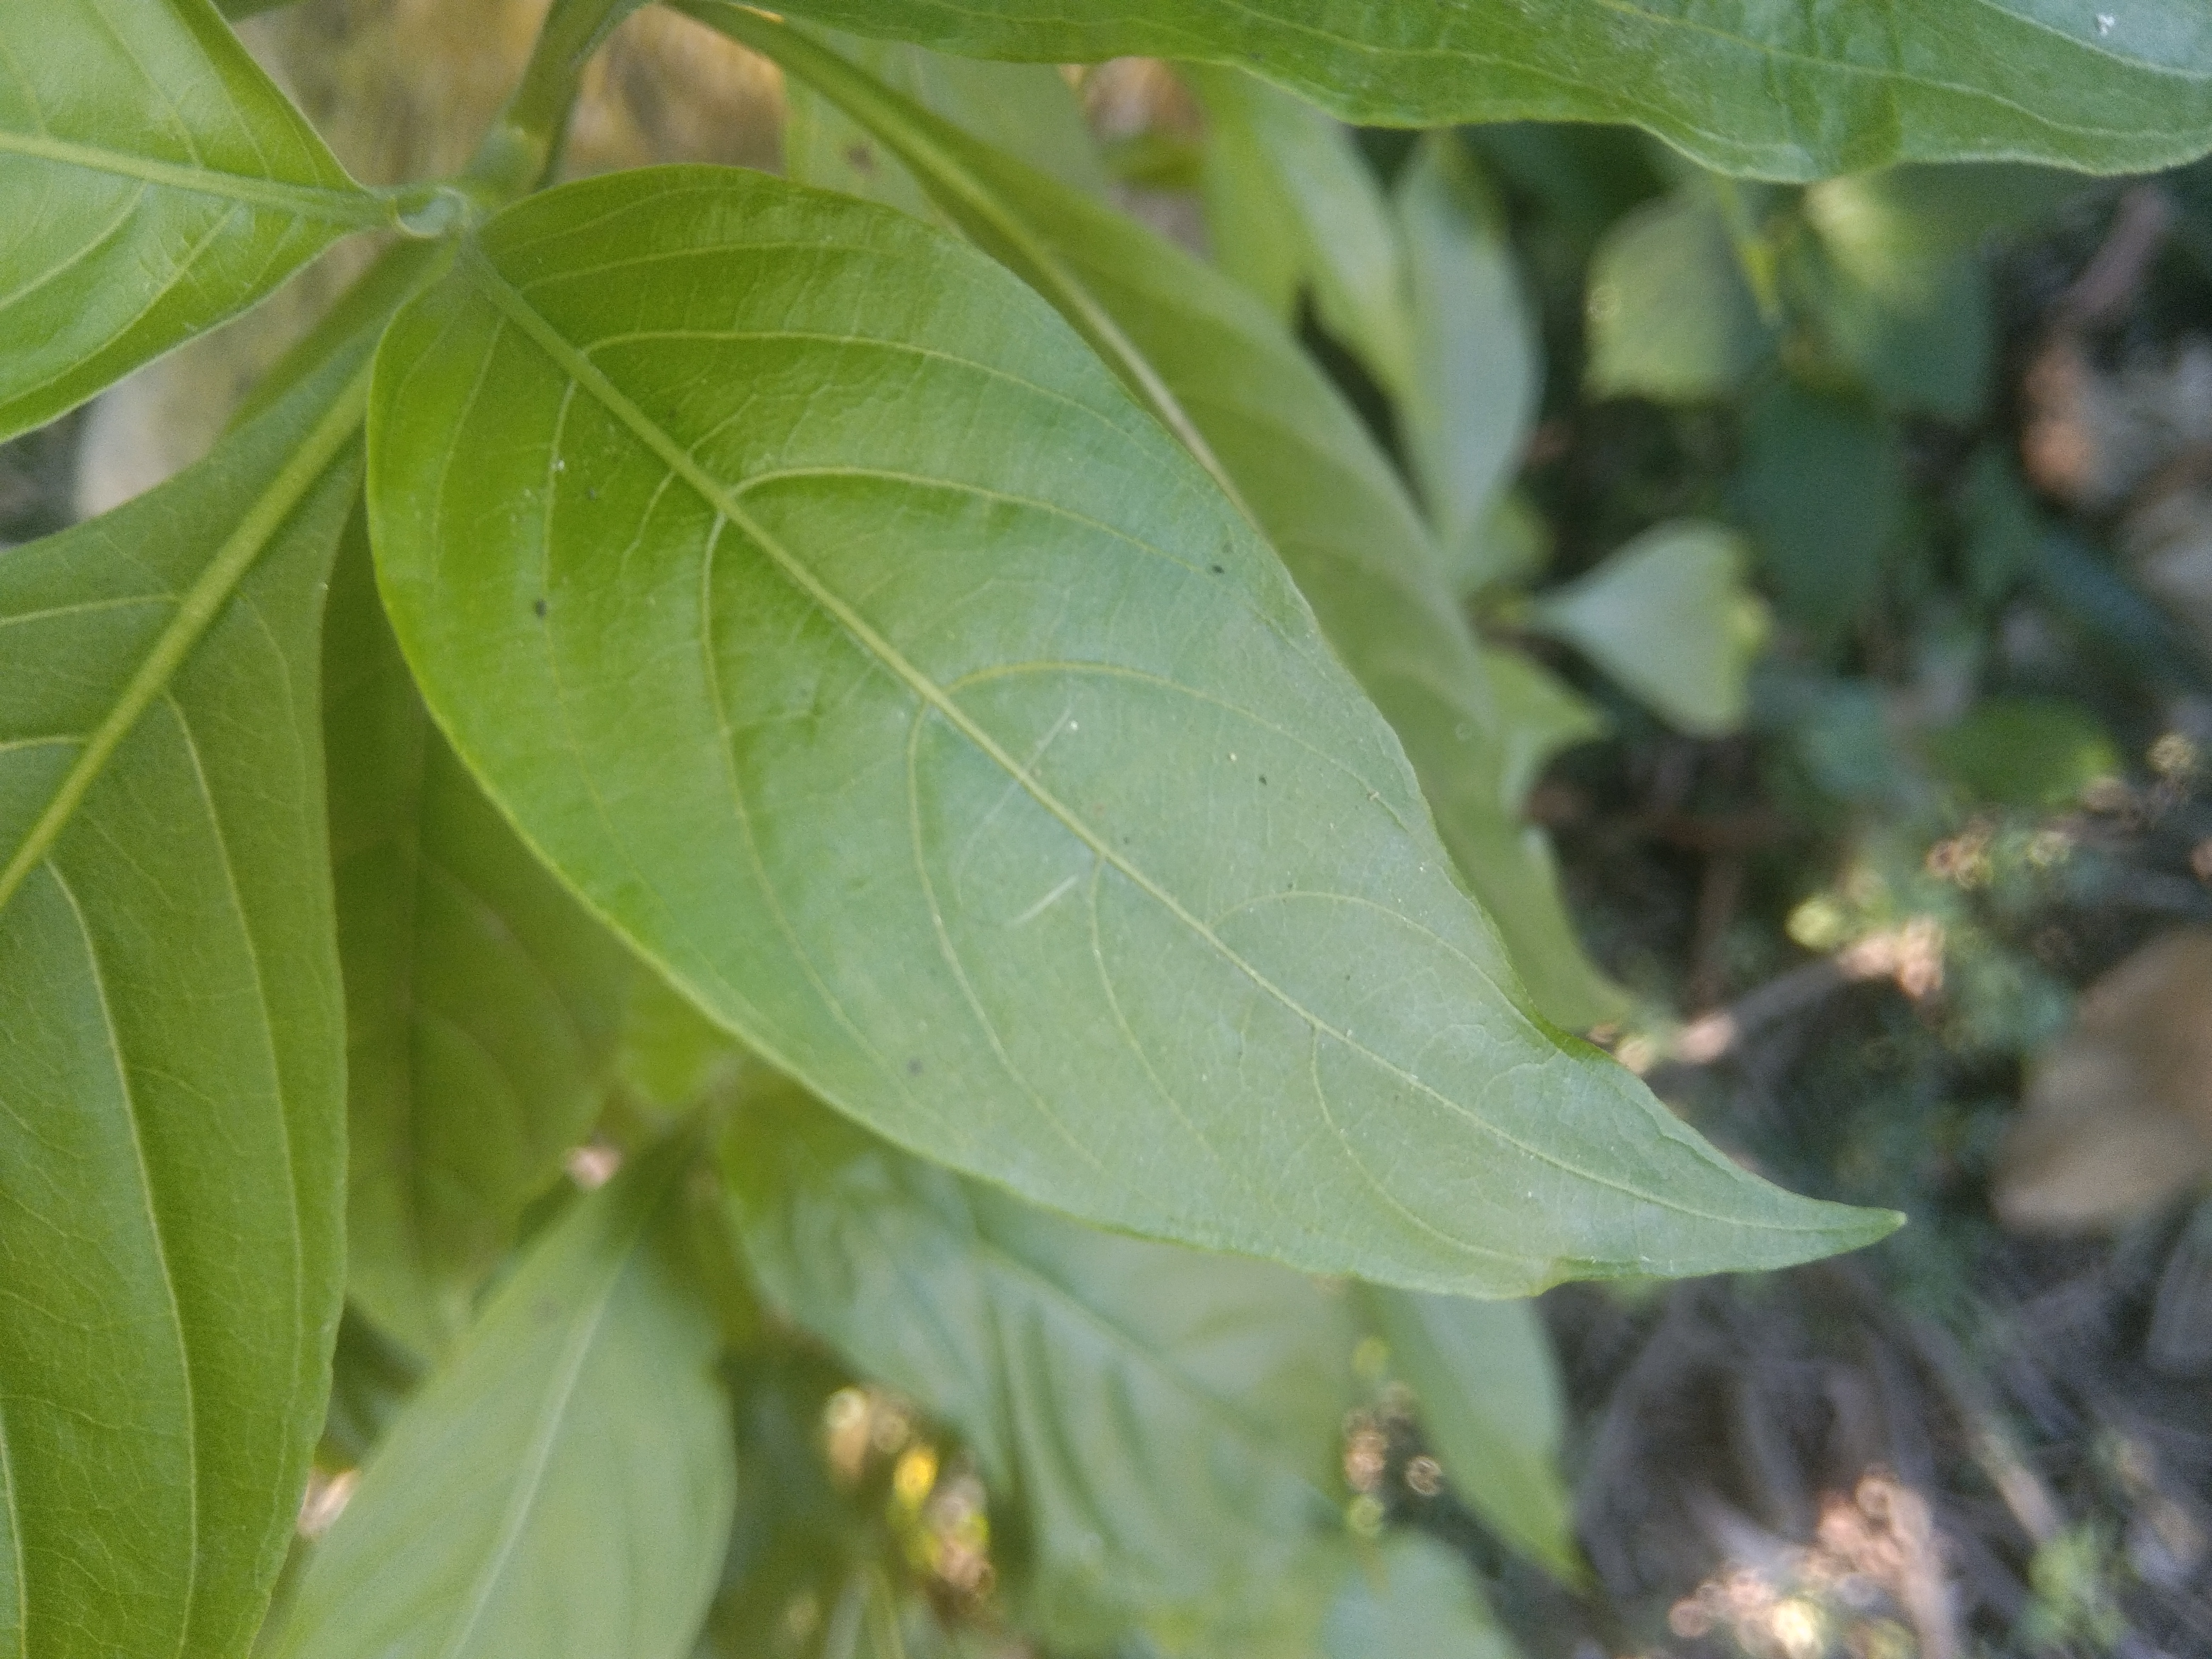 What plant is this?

vasaka
